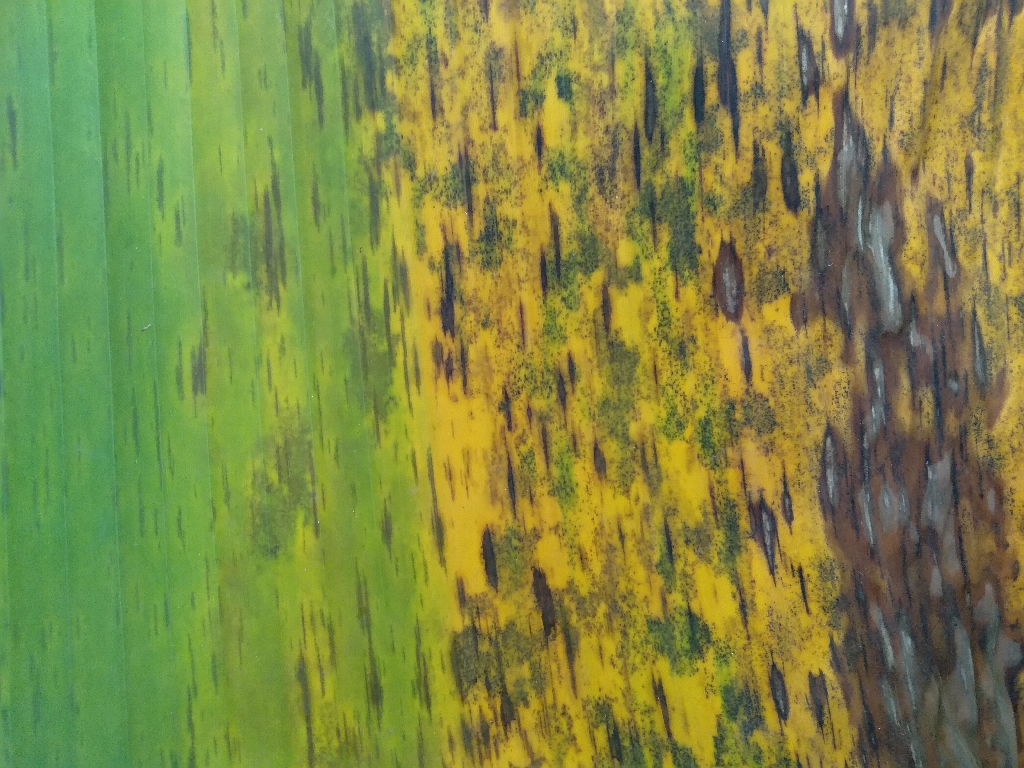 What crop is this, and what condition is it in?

banana, black sigatoka
